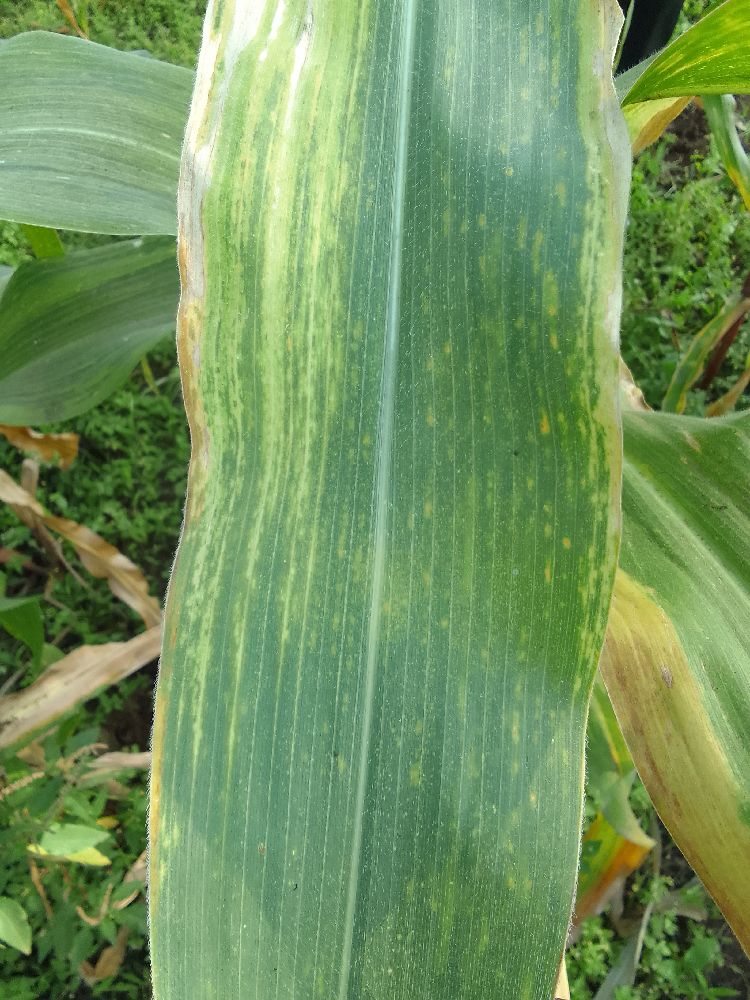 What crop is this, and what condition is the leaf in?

maize, maize lethal necrosis
